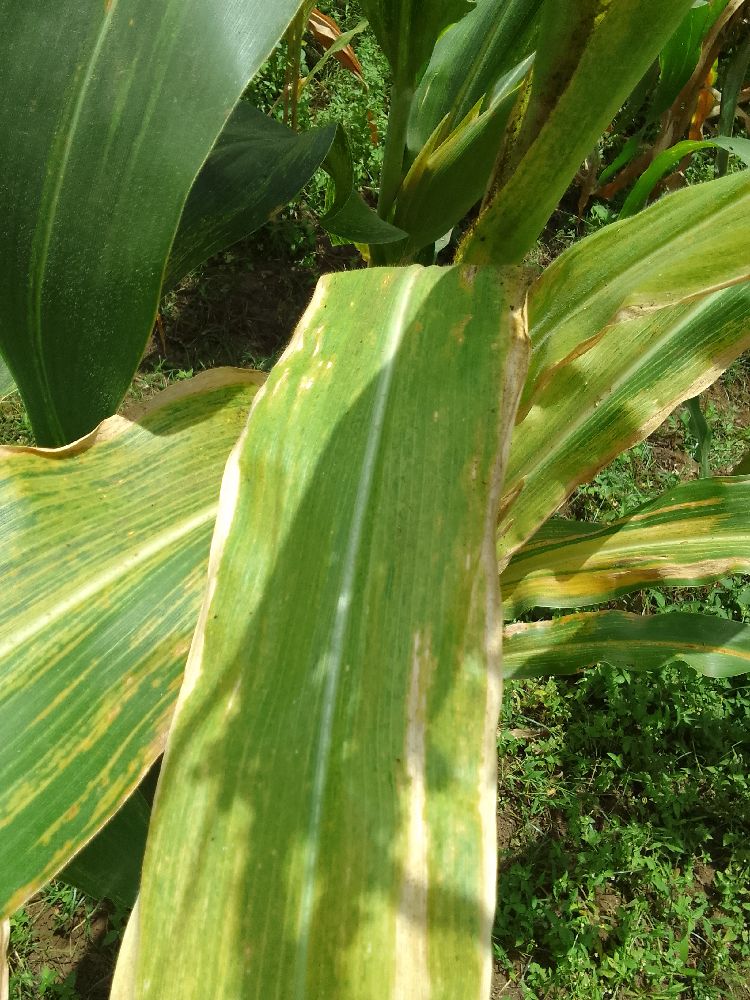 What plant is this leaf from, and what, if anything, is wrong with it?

maize, maize lethal necrosis
